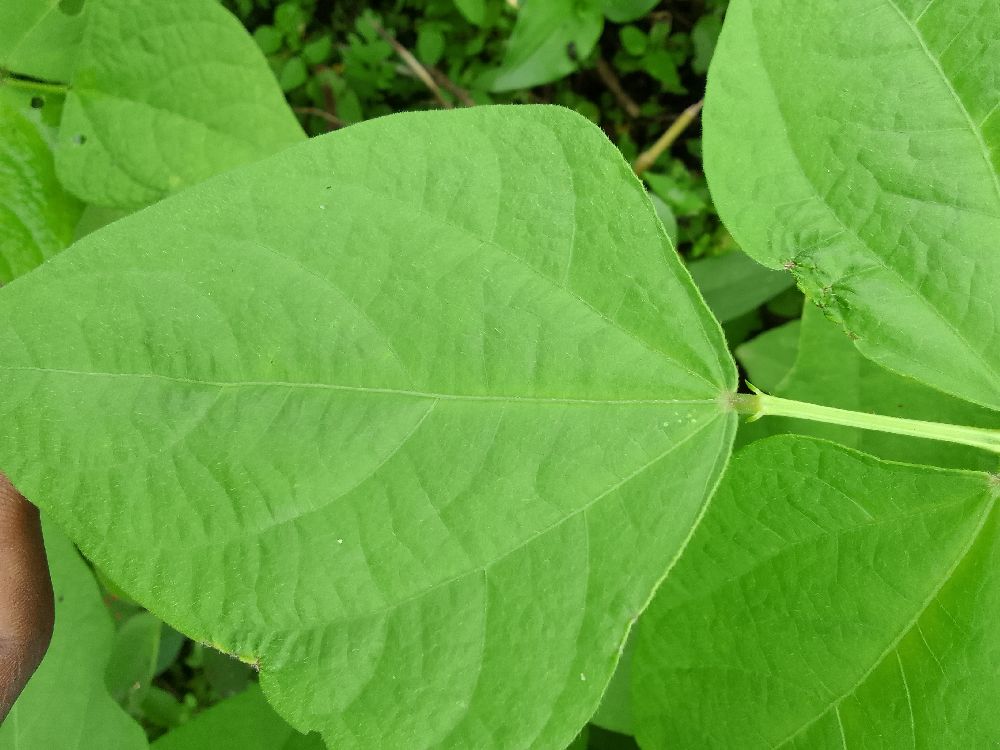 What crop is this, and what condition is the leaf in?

common bean, healthy
